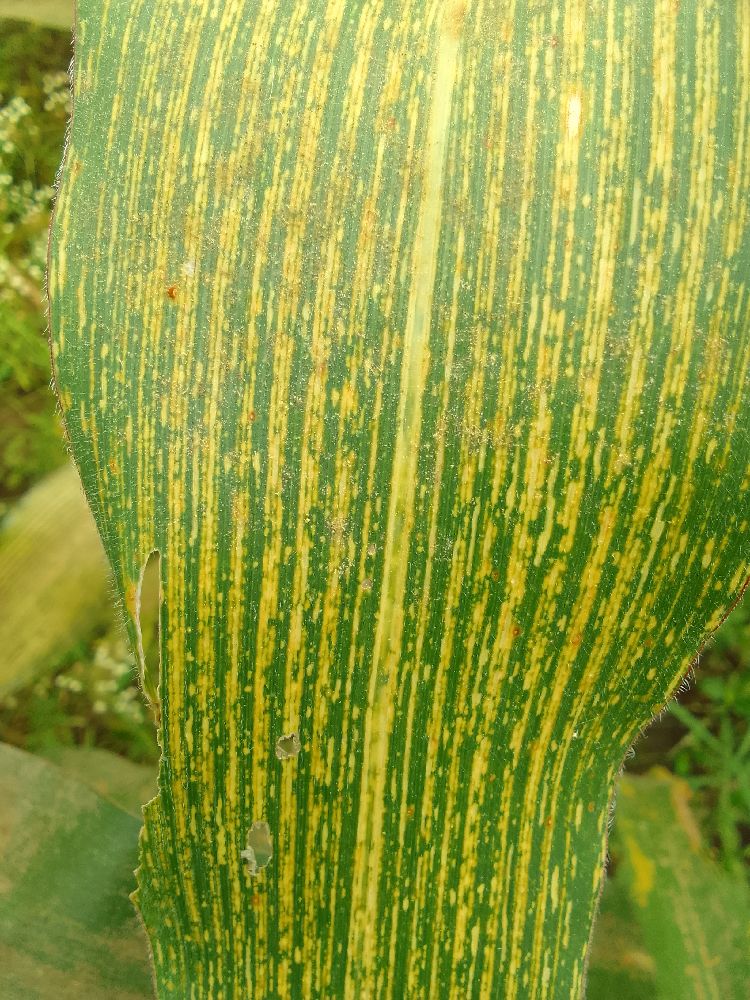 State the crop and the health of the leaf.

maize, maize streak virus
